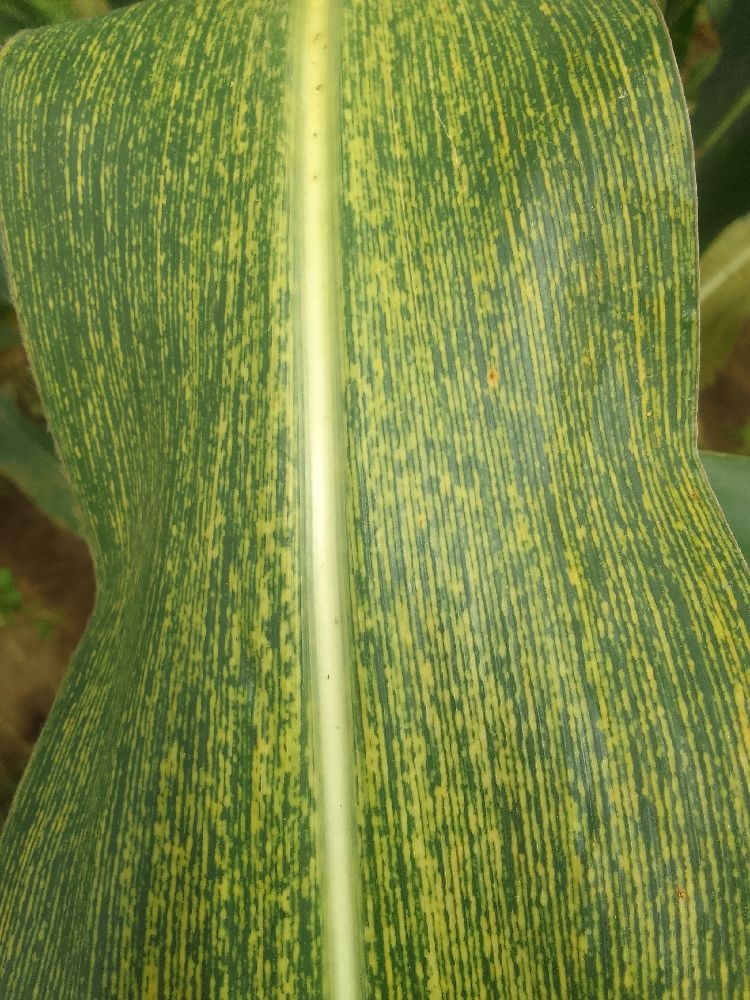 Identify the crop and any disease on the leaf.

maize, maize streak virus
